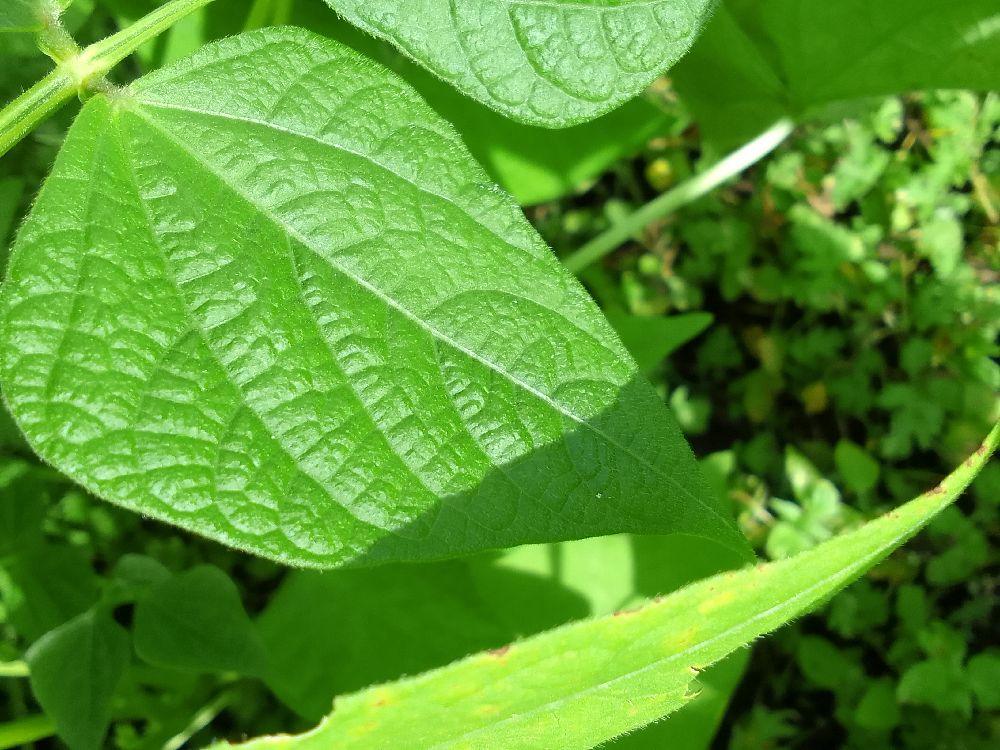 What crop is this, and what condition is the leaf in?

common bean, healthy
